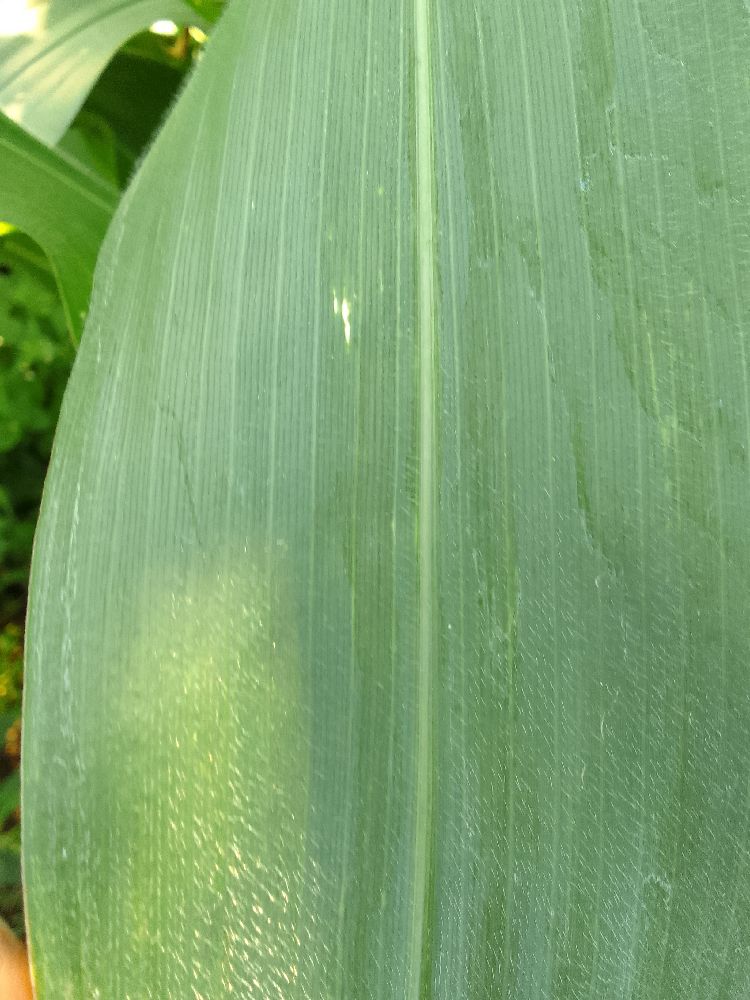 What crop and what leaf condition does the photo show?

maize, healthy
